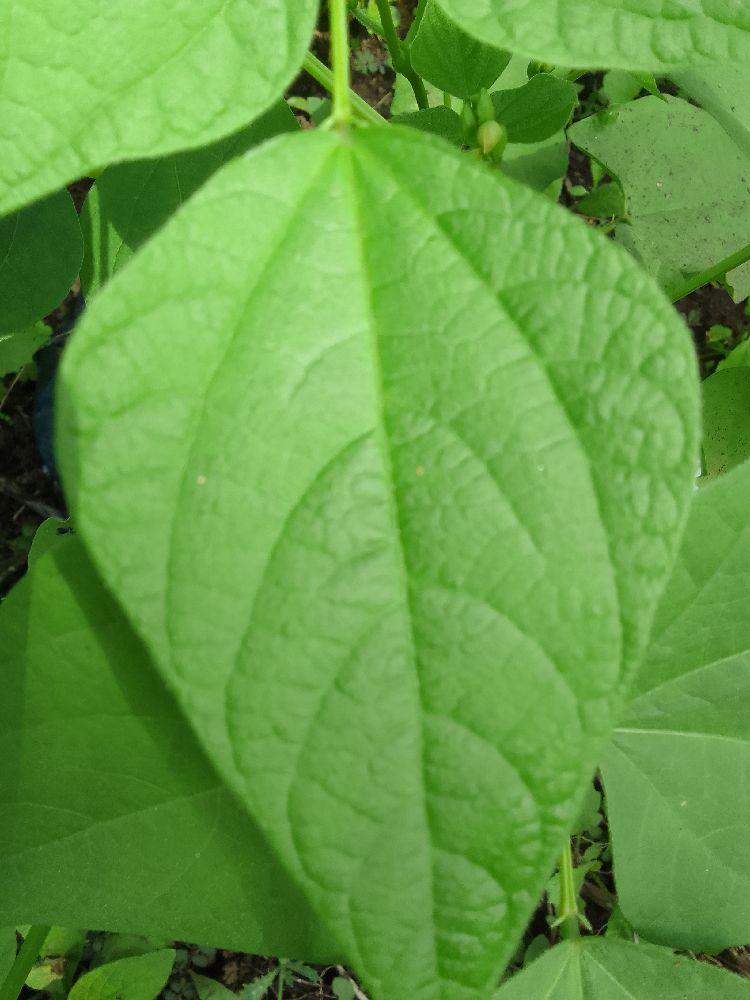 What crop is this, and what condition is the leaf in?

common bean, healthy
